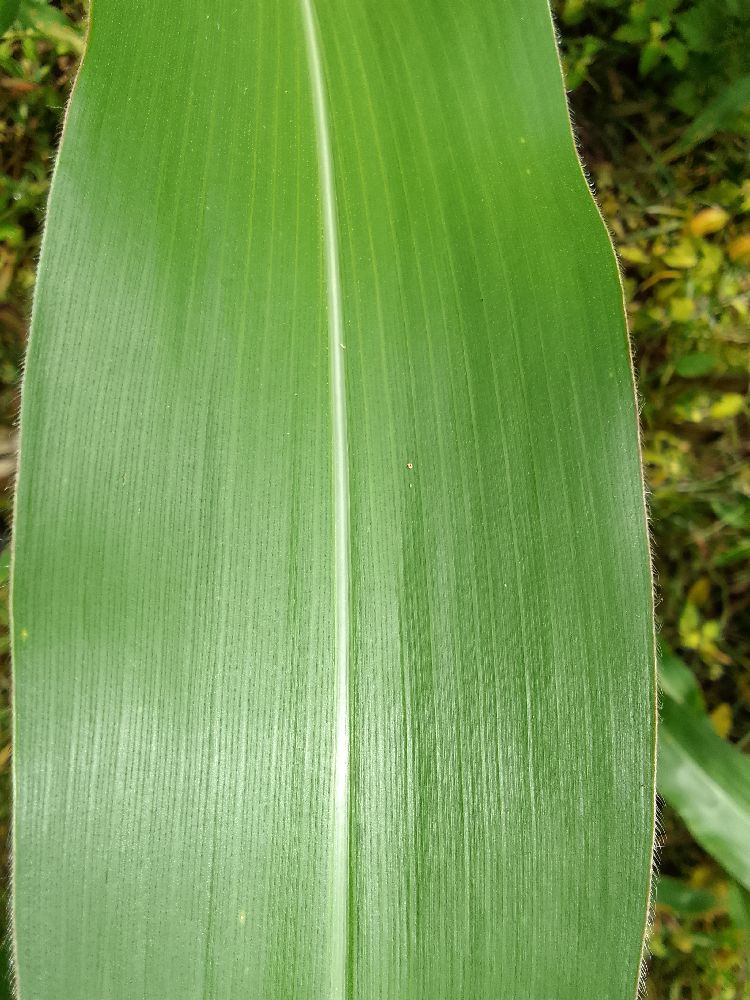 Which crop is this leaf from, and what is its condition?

maize, healthy
